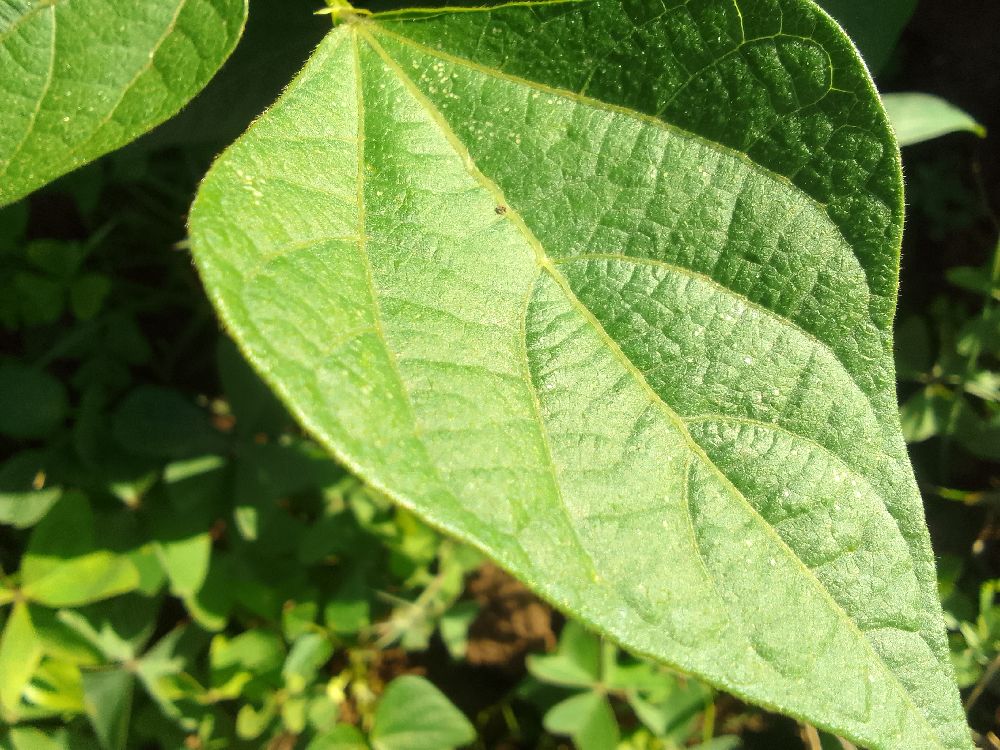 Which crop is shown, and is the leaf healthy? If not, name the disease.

common bean, healthy
